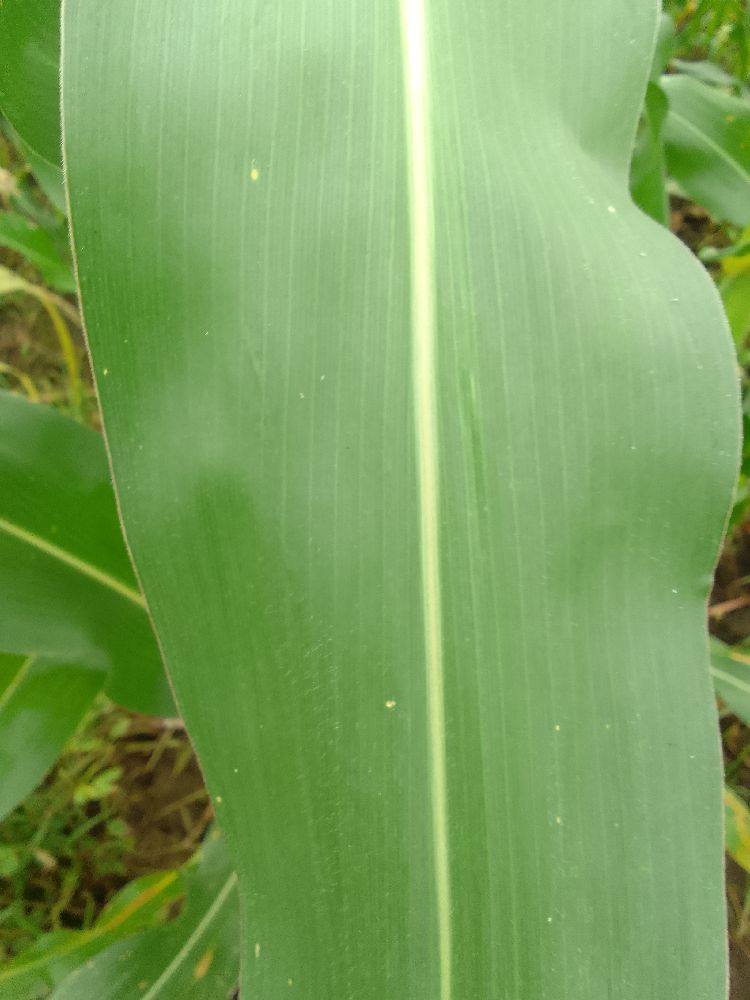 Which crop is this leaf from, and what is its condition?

maize, healthy
